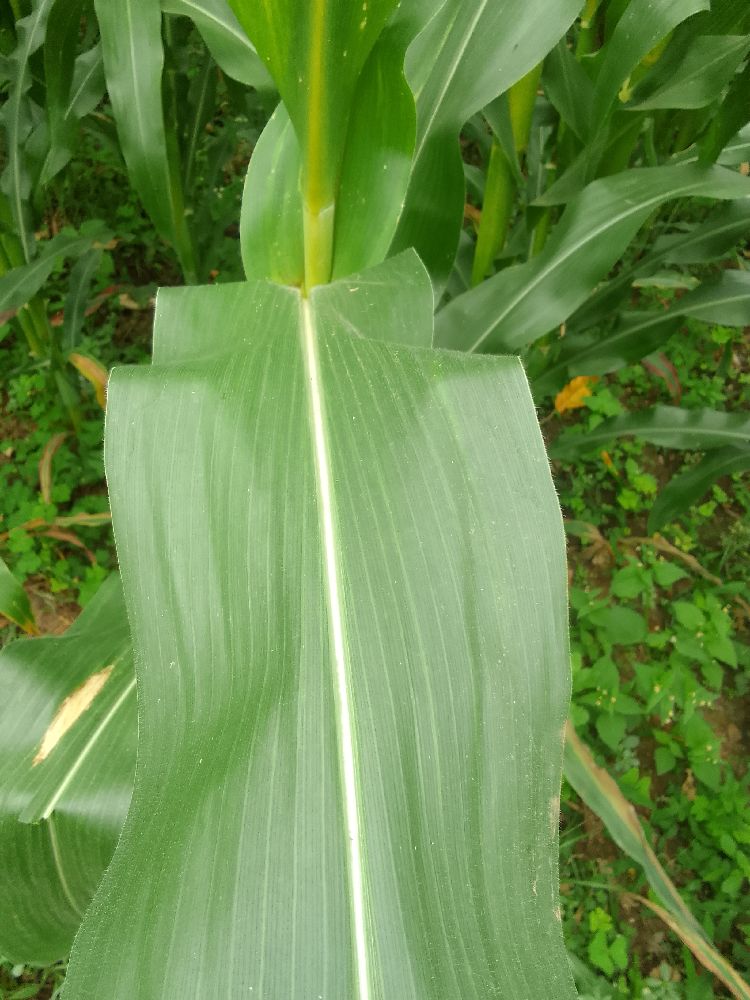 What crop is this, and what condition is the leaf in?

maize, healthy
